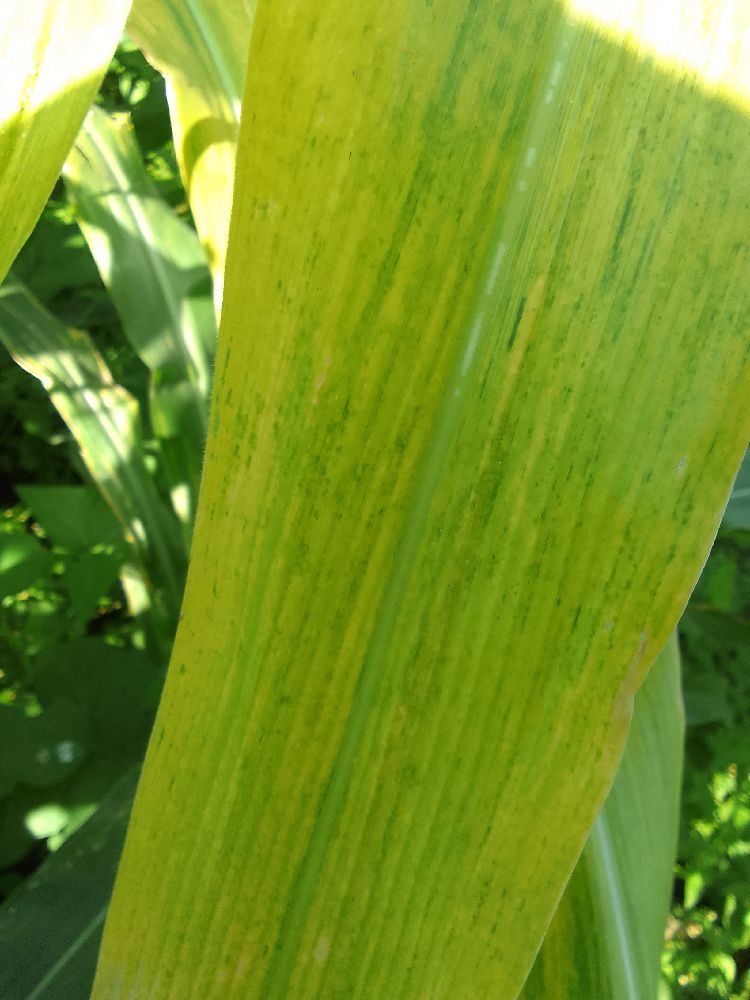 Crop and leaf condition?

maize, maize lethal necrosis
